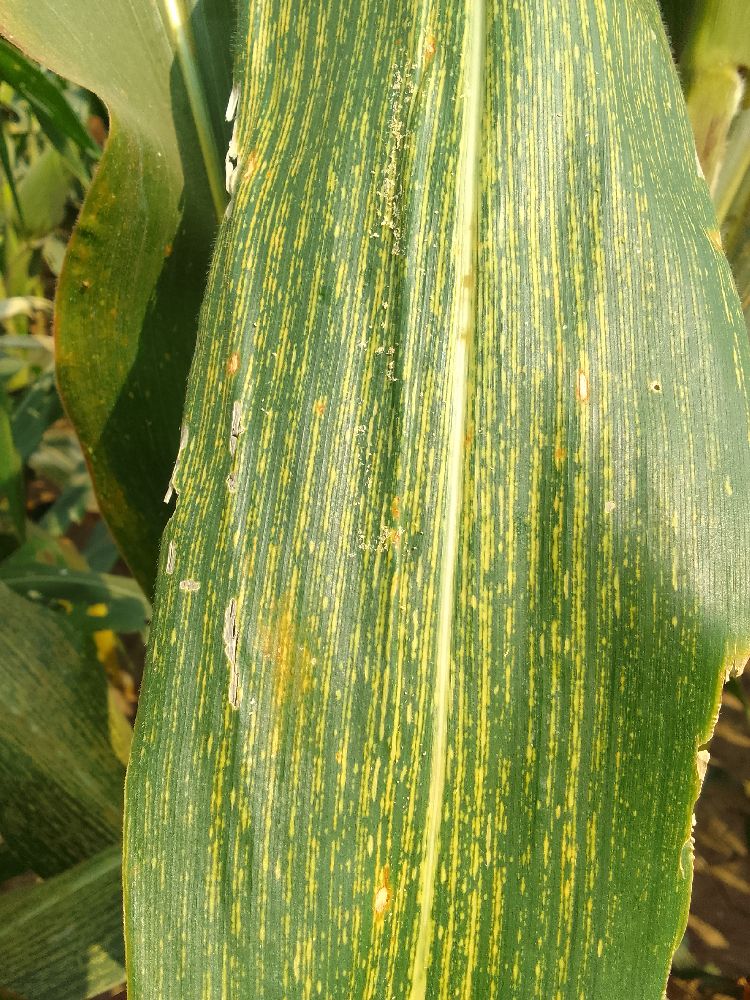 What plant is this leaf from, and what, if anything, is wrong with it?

maize, maize streak virus
